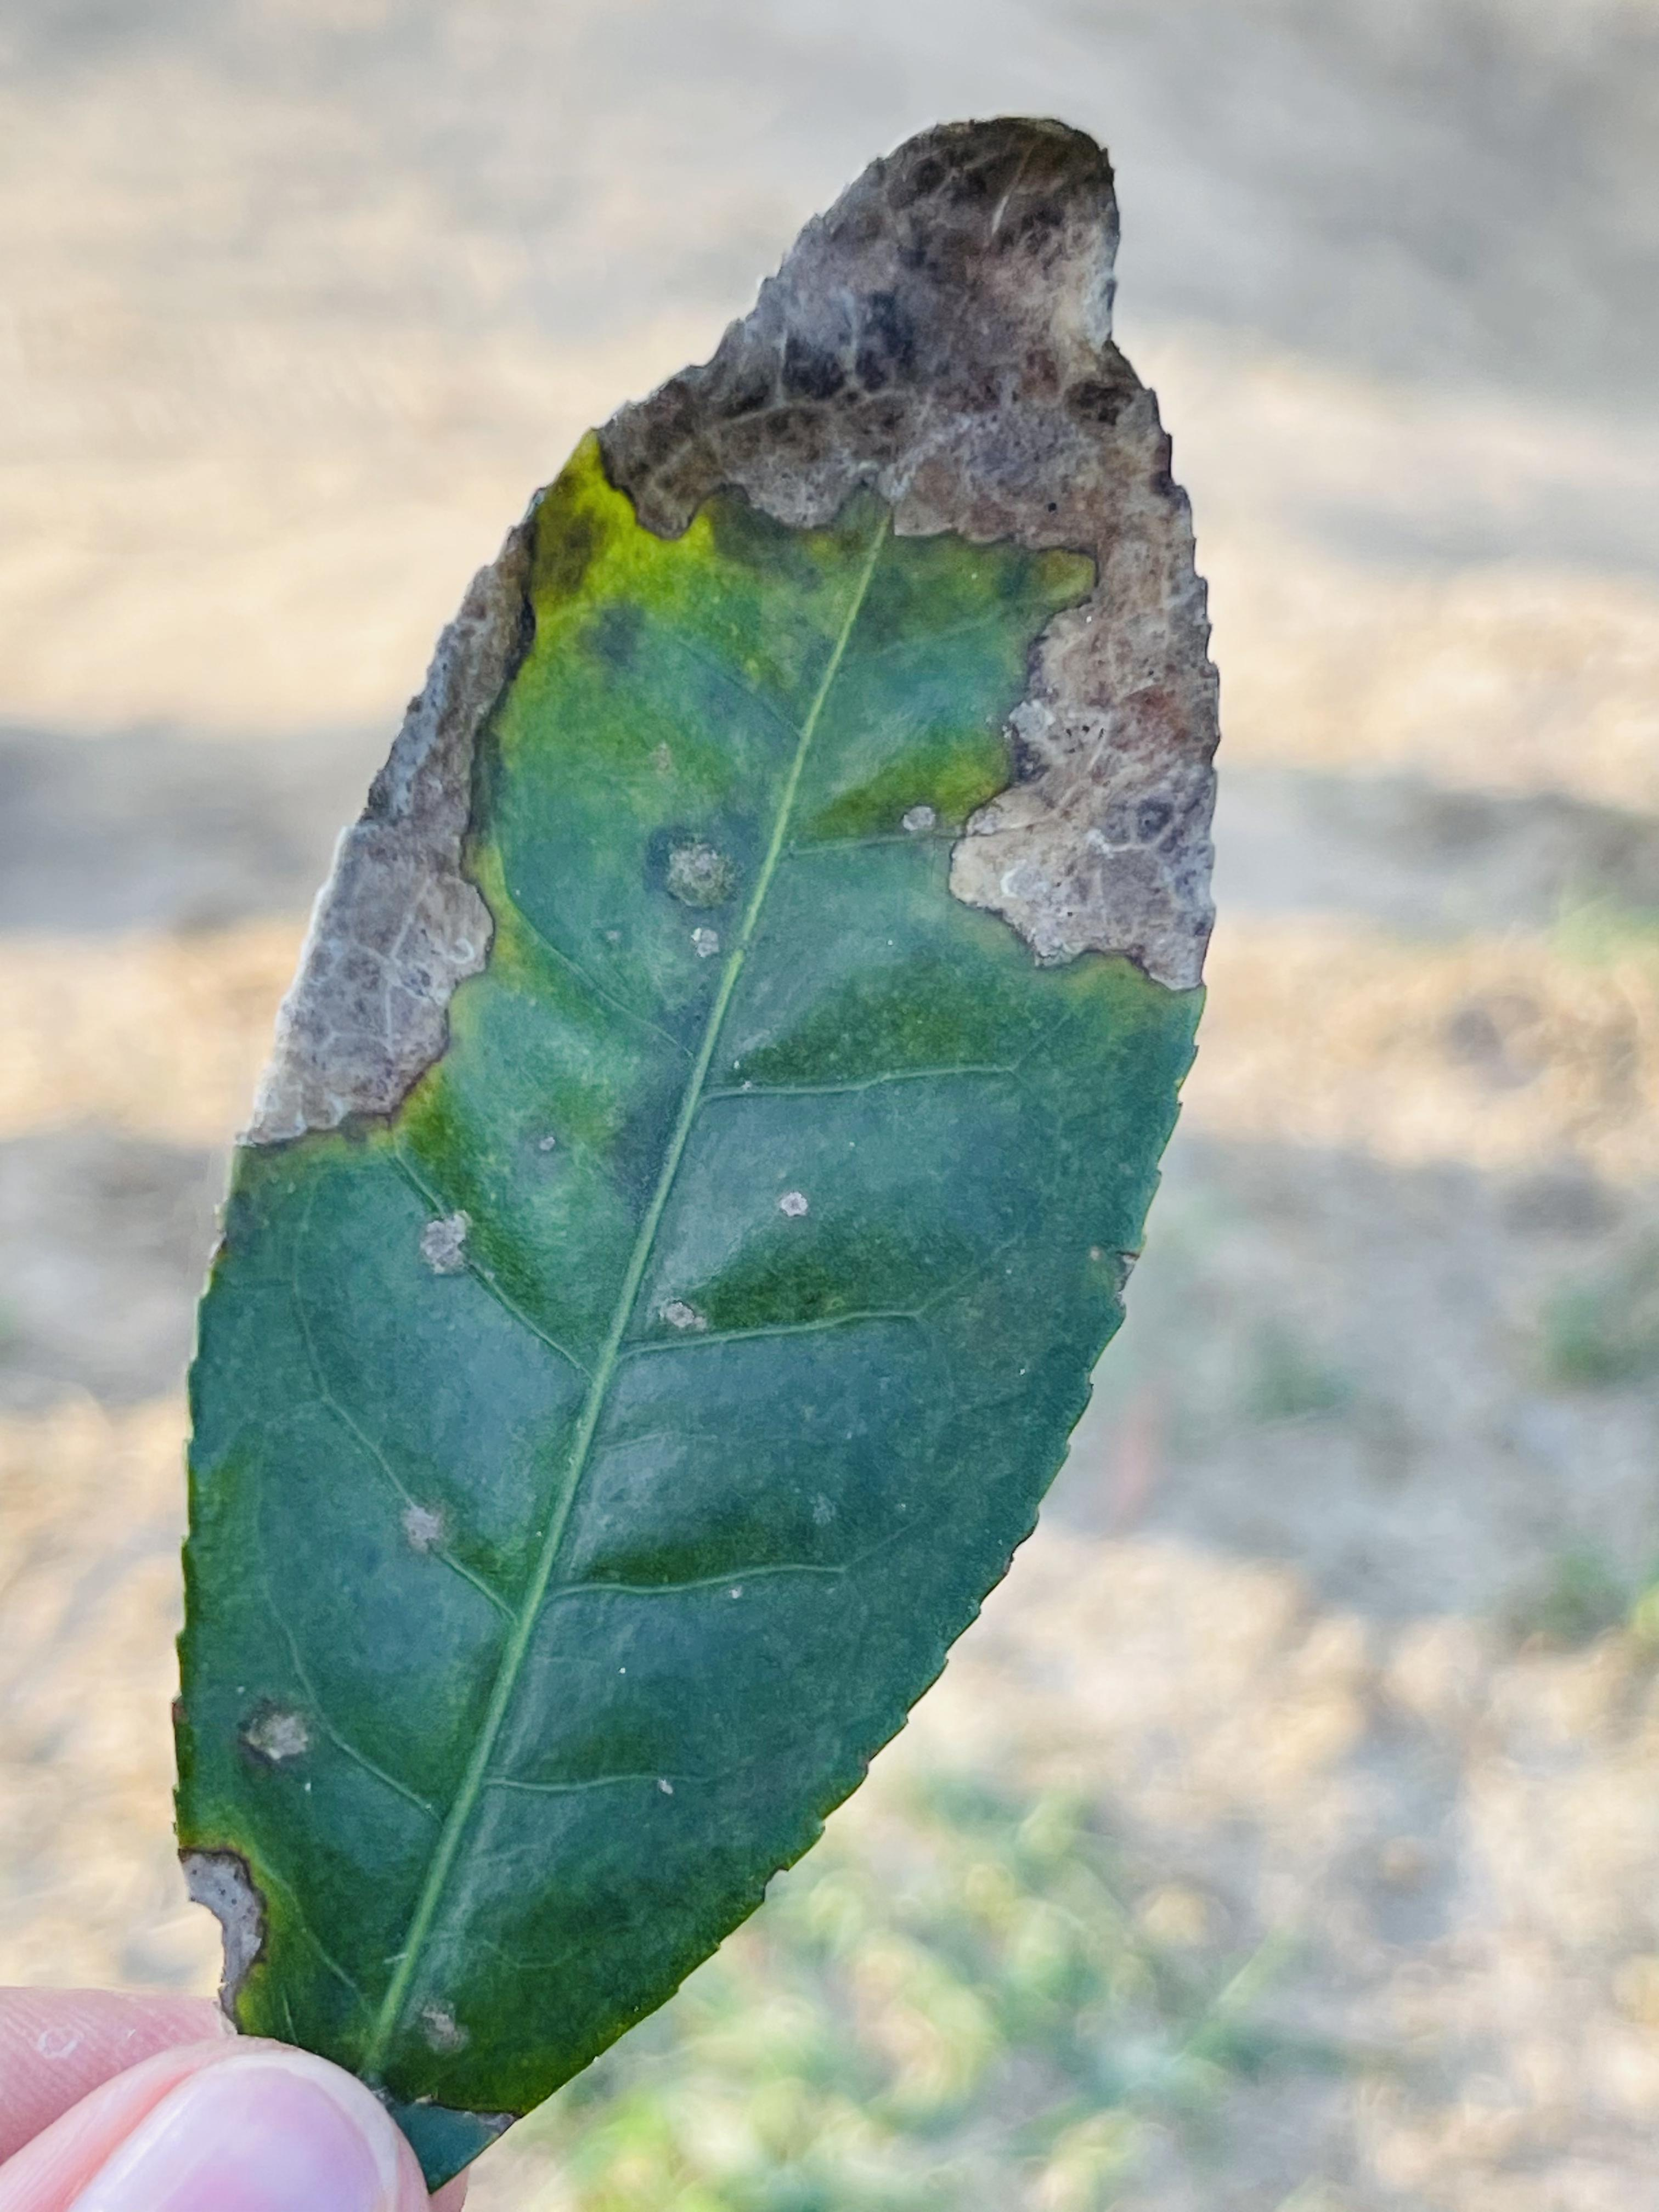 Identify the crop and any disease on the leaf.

tea, blight
